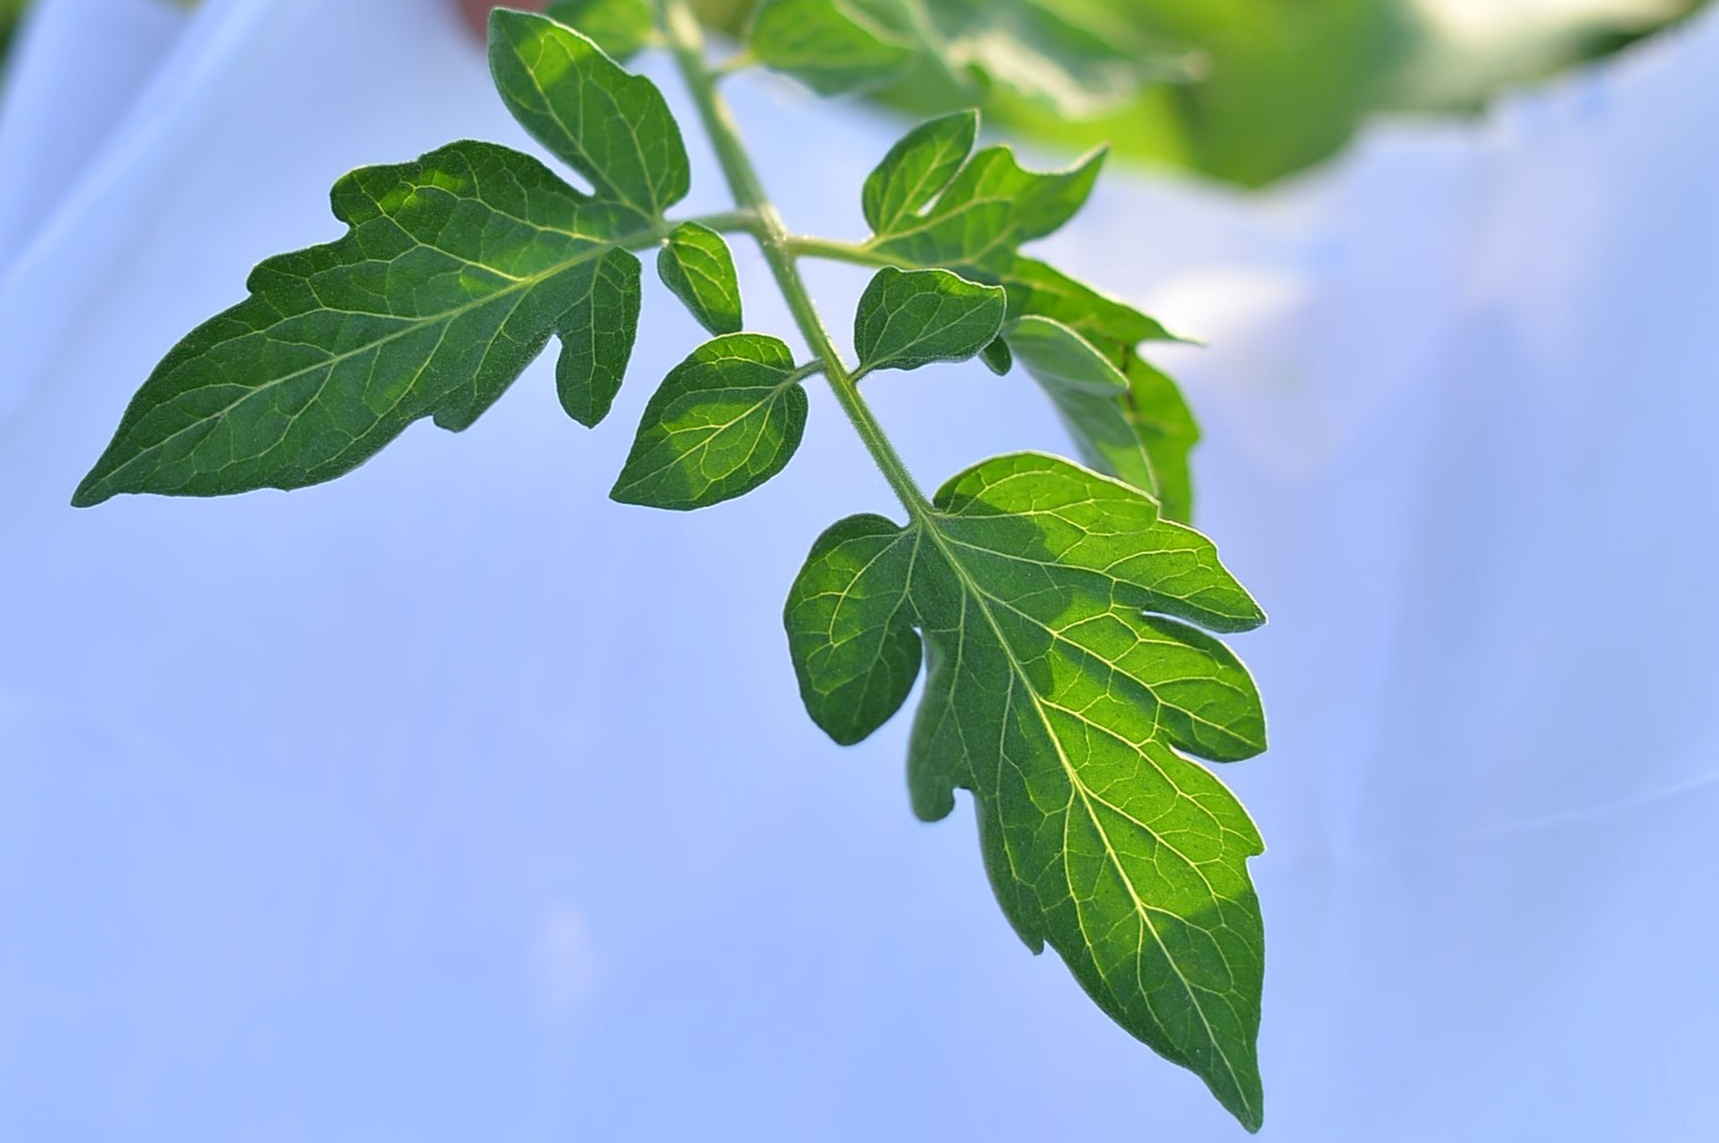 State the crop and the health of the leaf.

tomato, healthy
